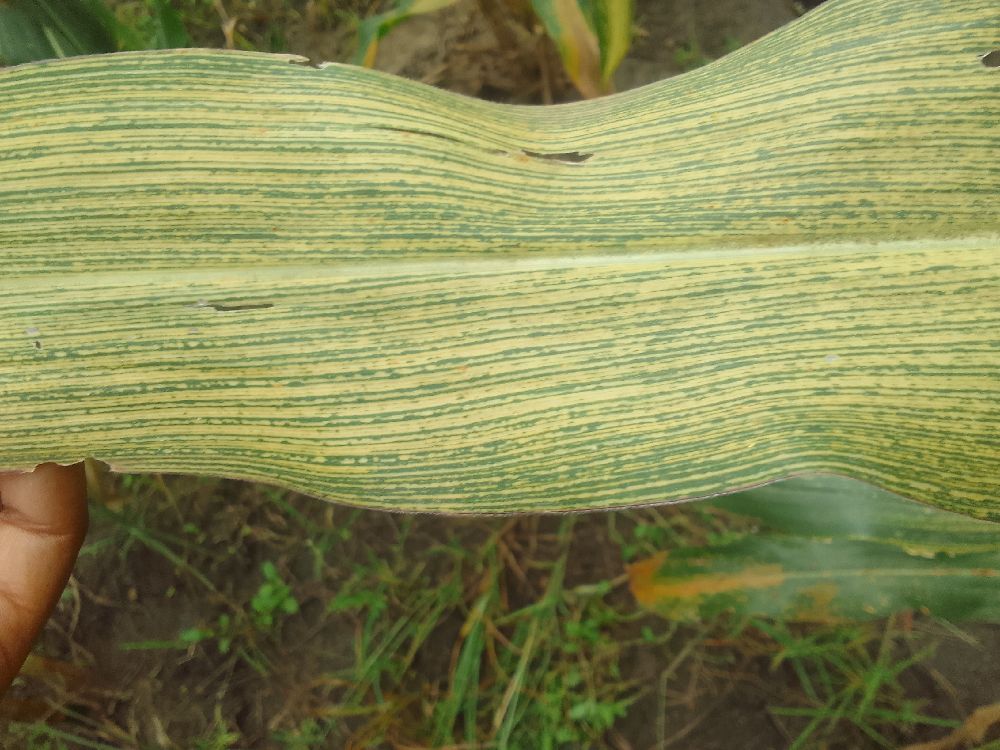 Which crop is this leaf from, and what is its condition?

maize, maize streak virus
